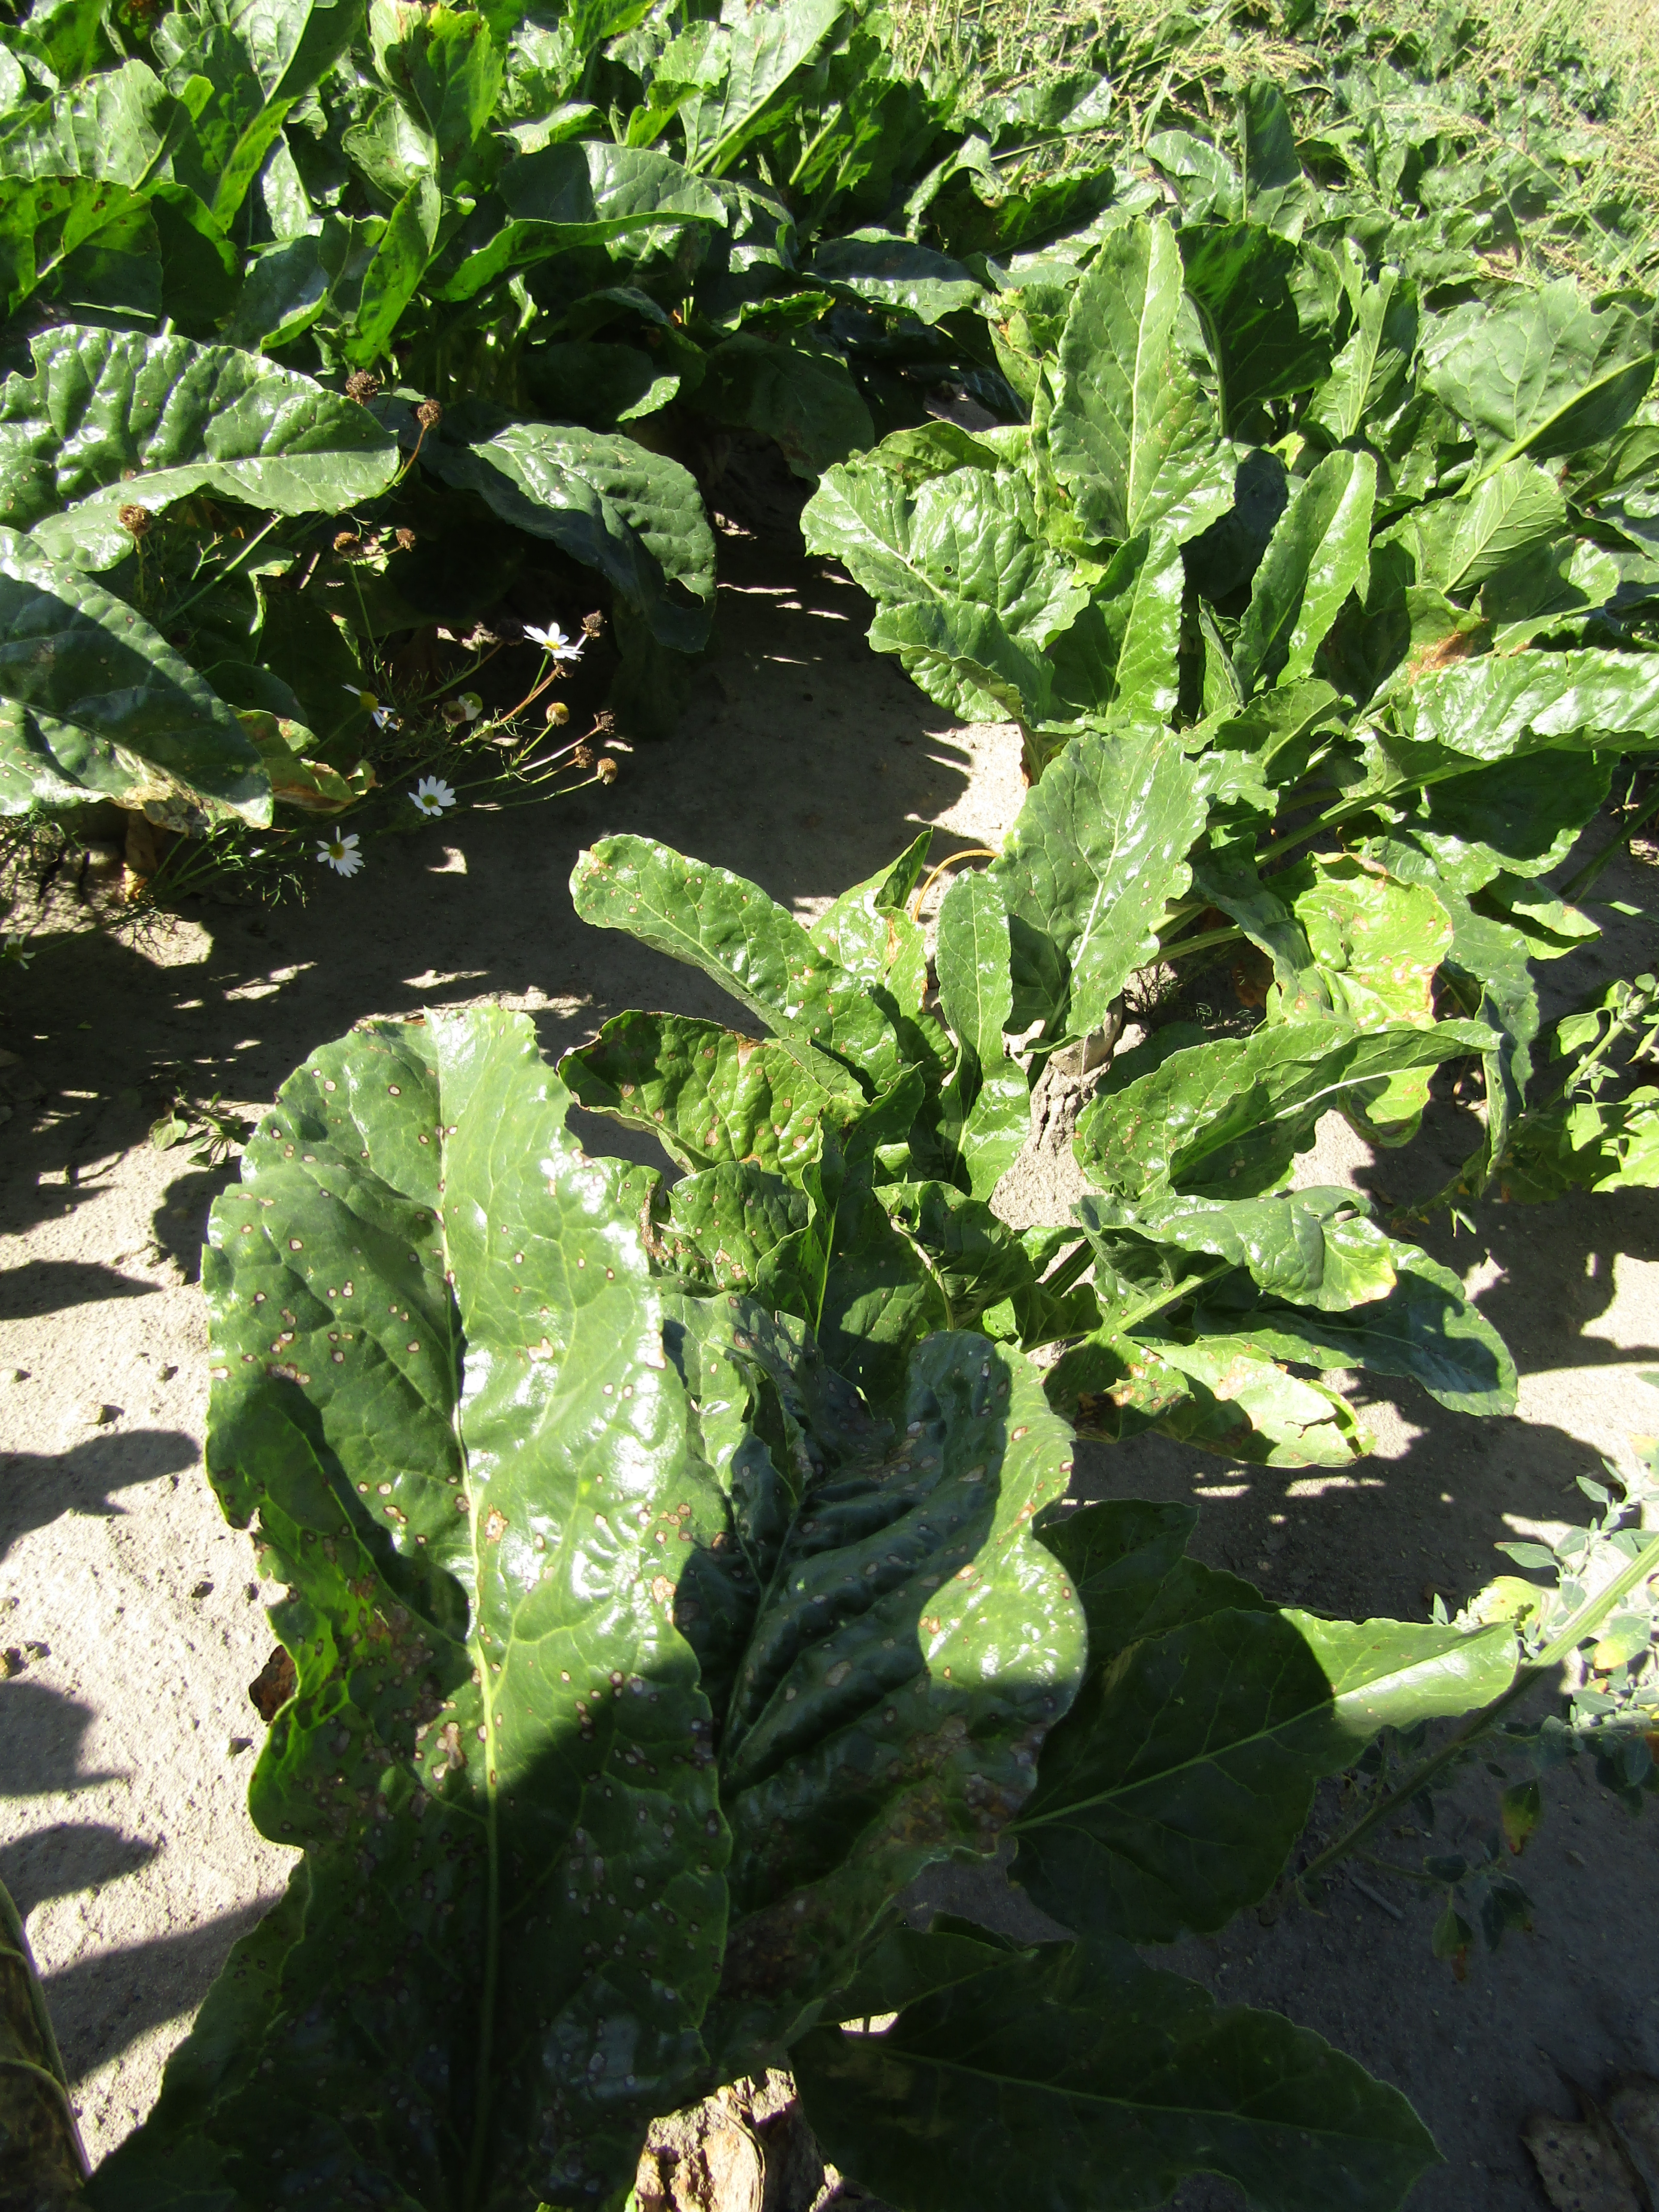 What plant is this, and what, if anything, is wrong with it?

beet, cercospora
